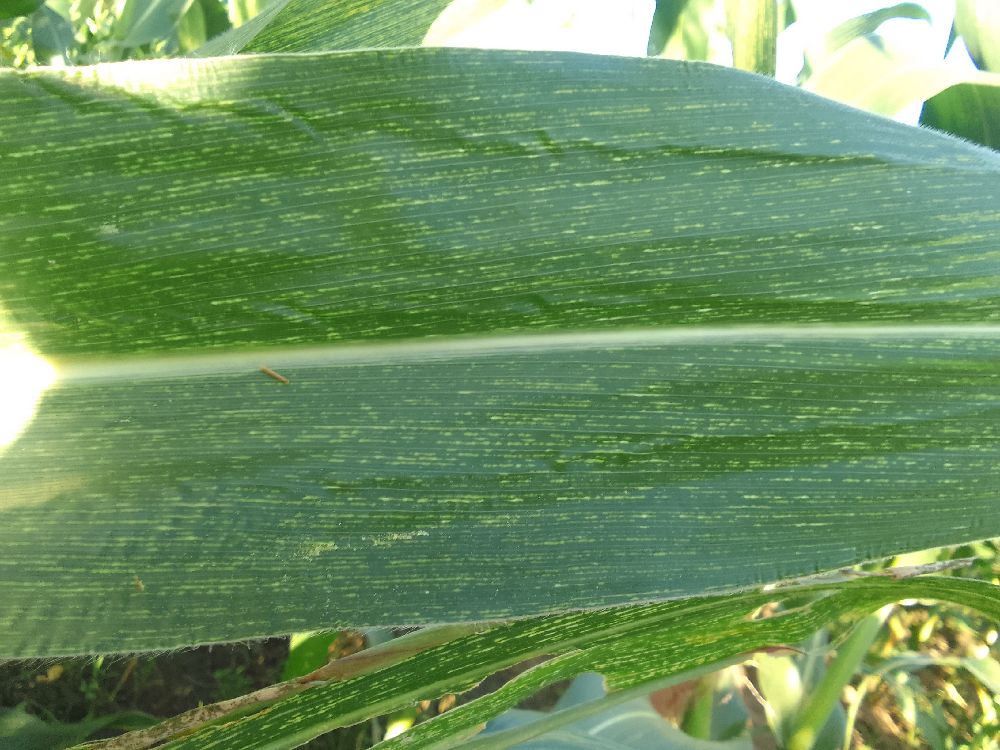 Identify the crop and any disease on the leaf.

maize, maize streak virus
